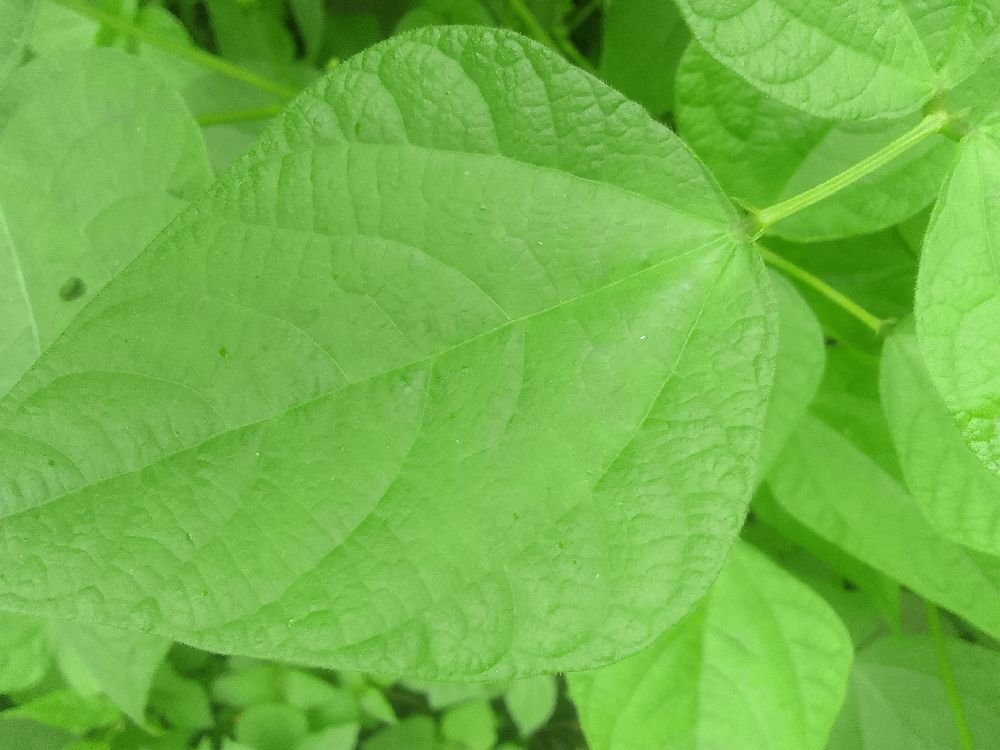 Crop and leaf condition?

common bean, healthy
